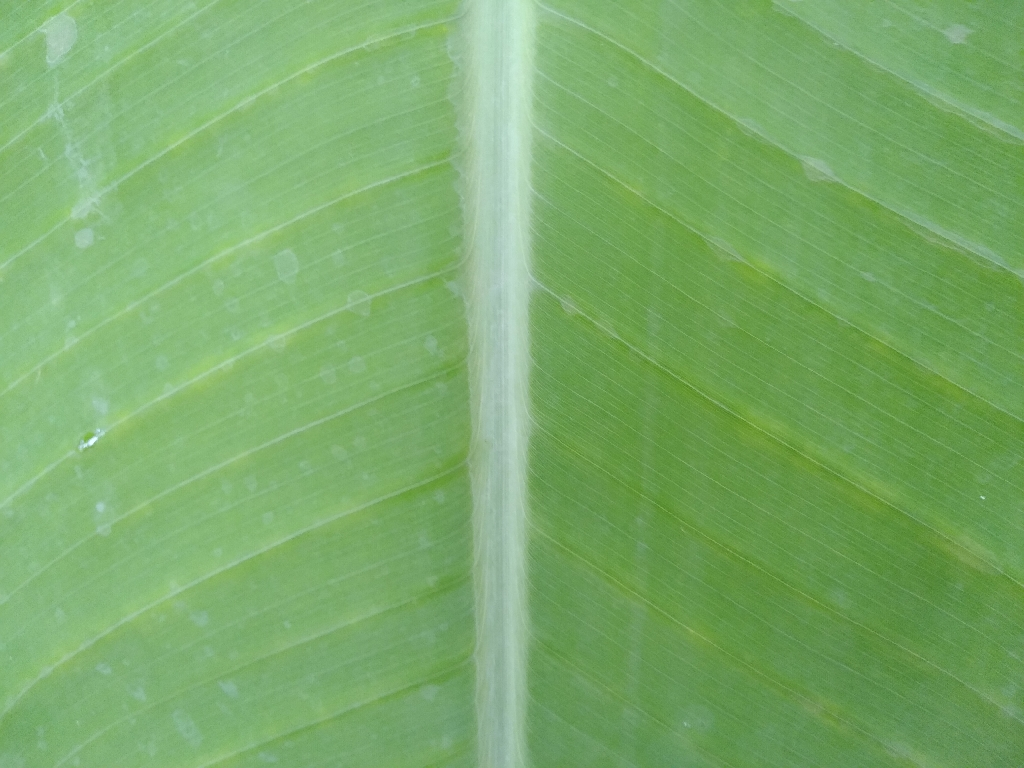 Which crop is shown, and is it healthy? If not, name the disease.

banana, healthy
